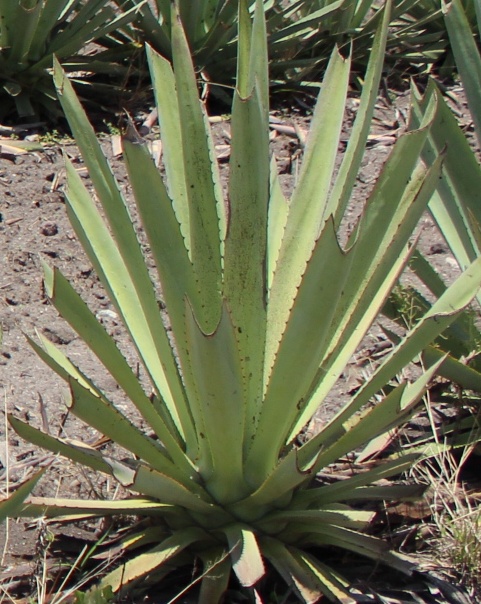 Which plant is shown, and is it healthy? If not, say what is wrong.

agave, yellow
